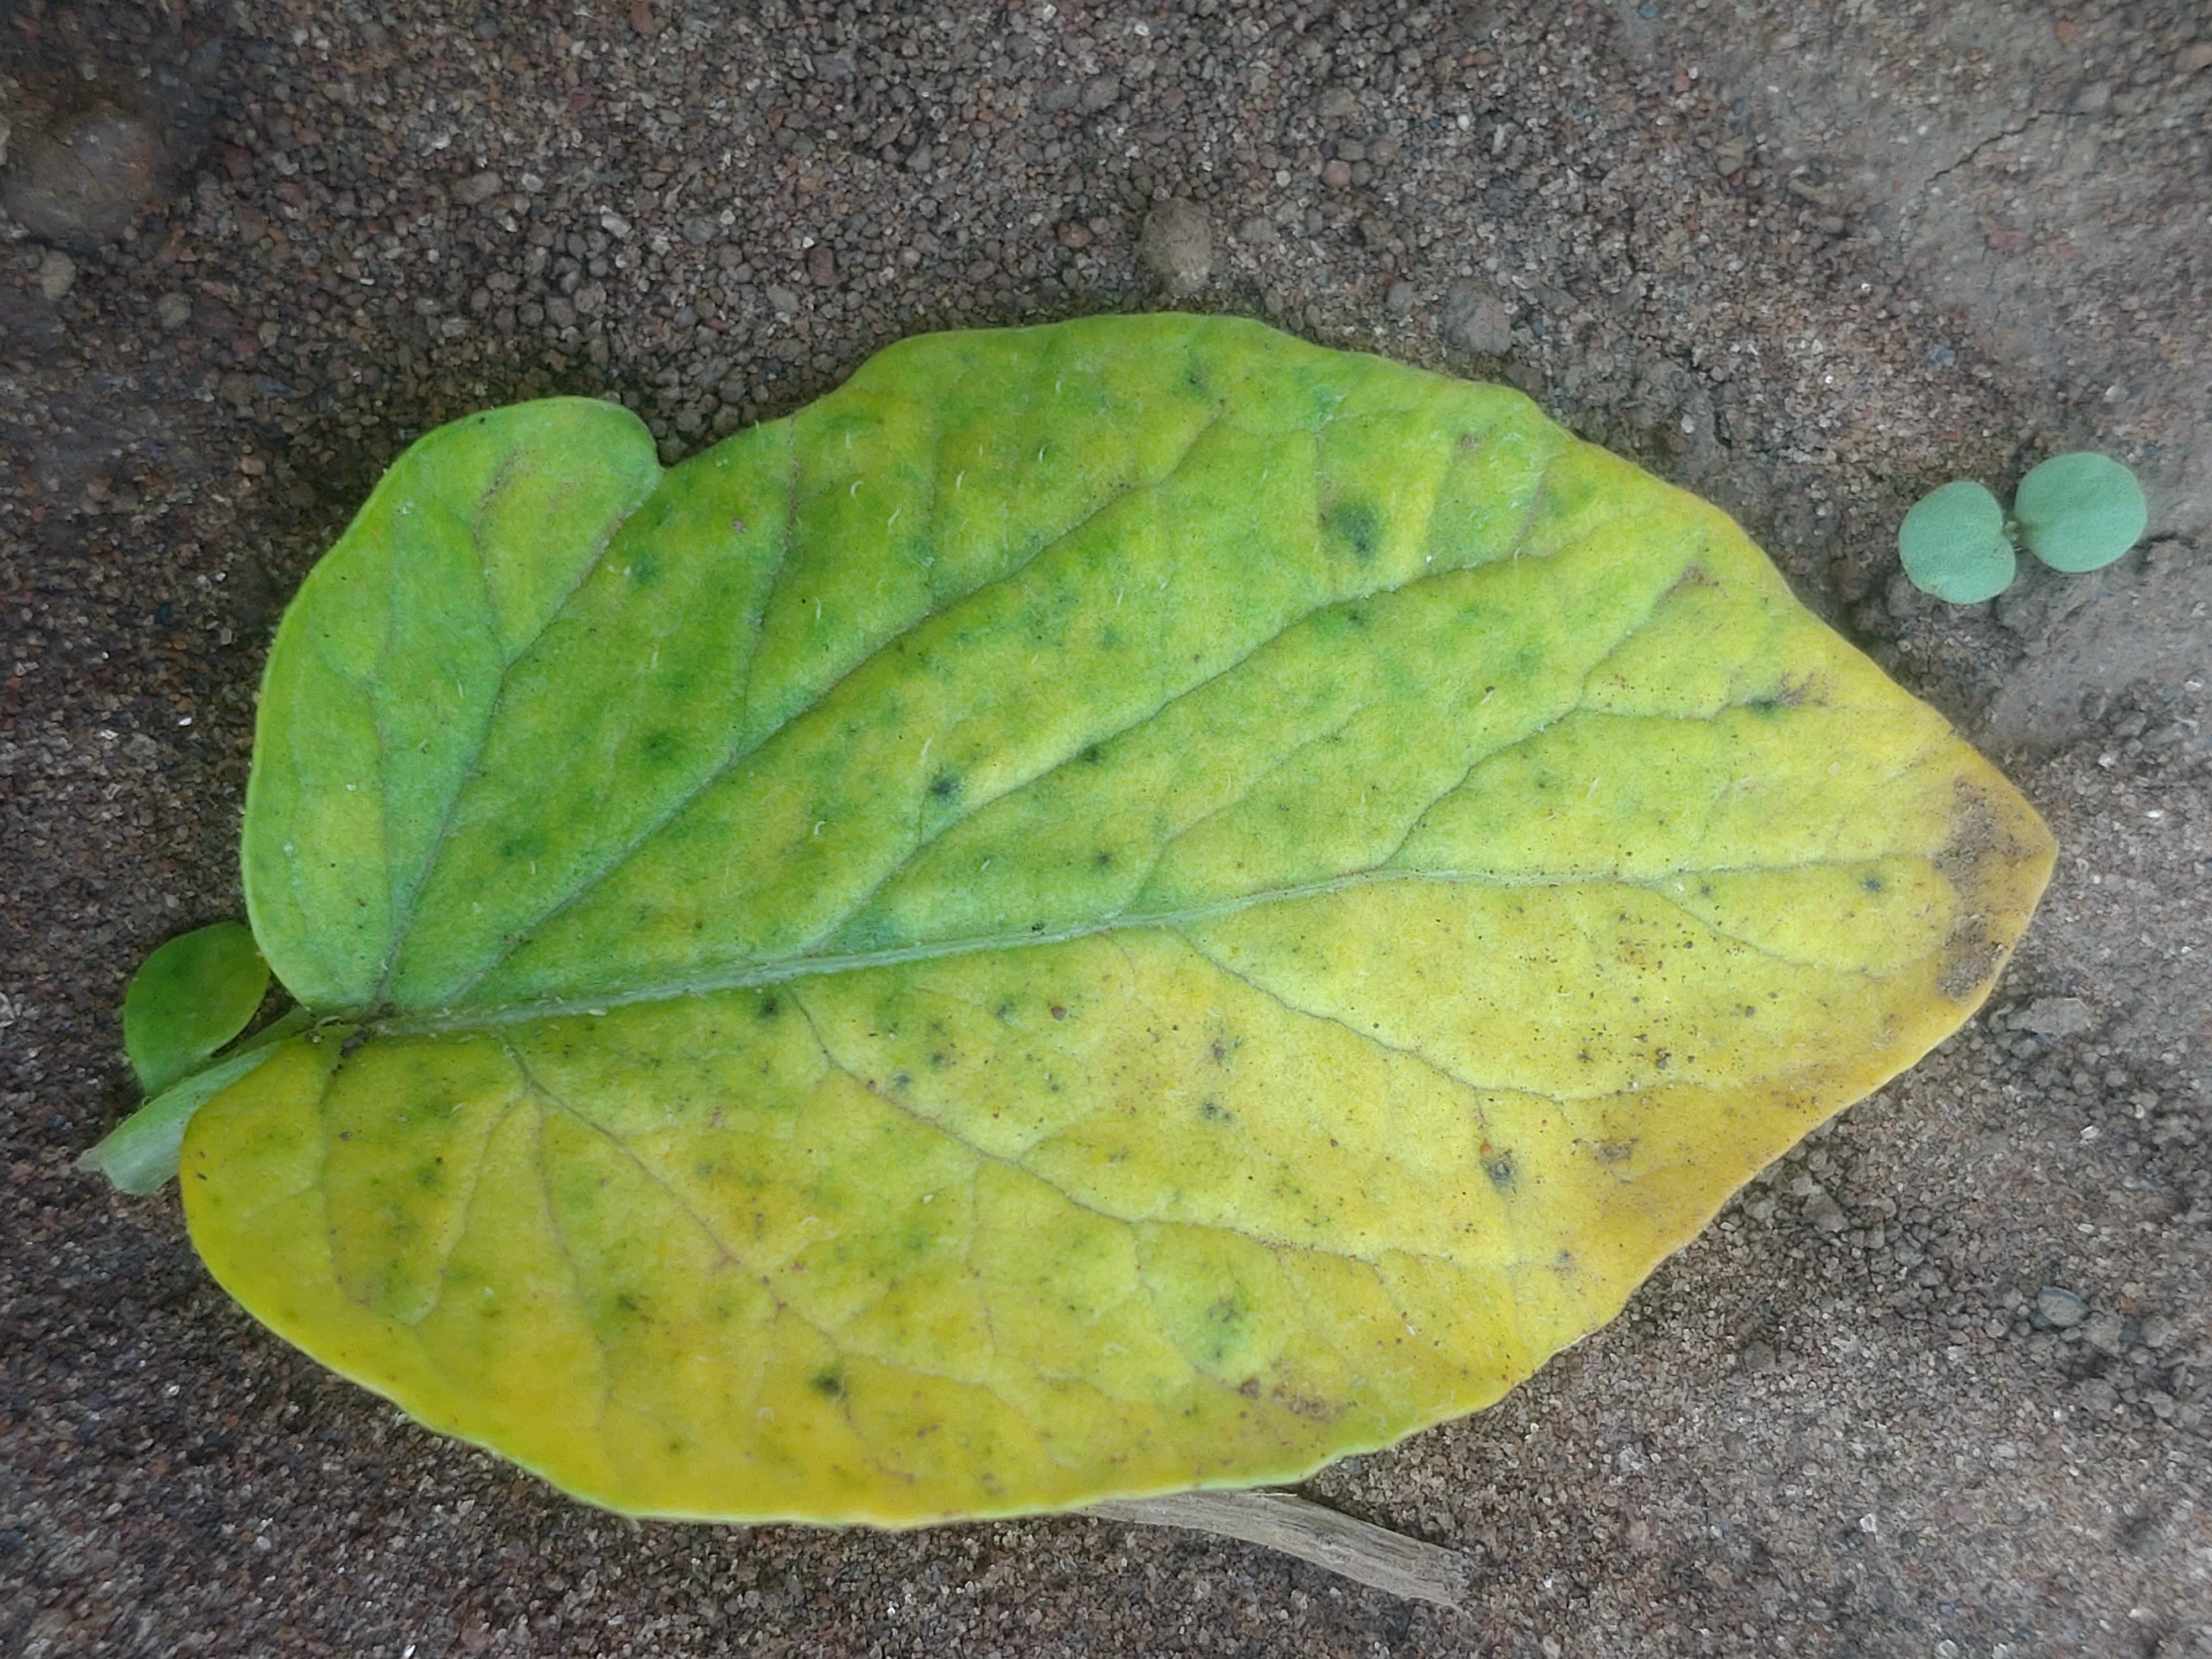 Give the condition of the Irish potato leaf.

late blight
